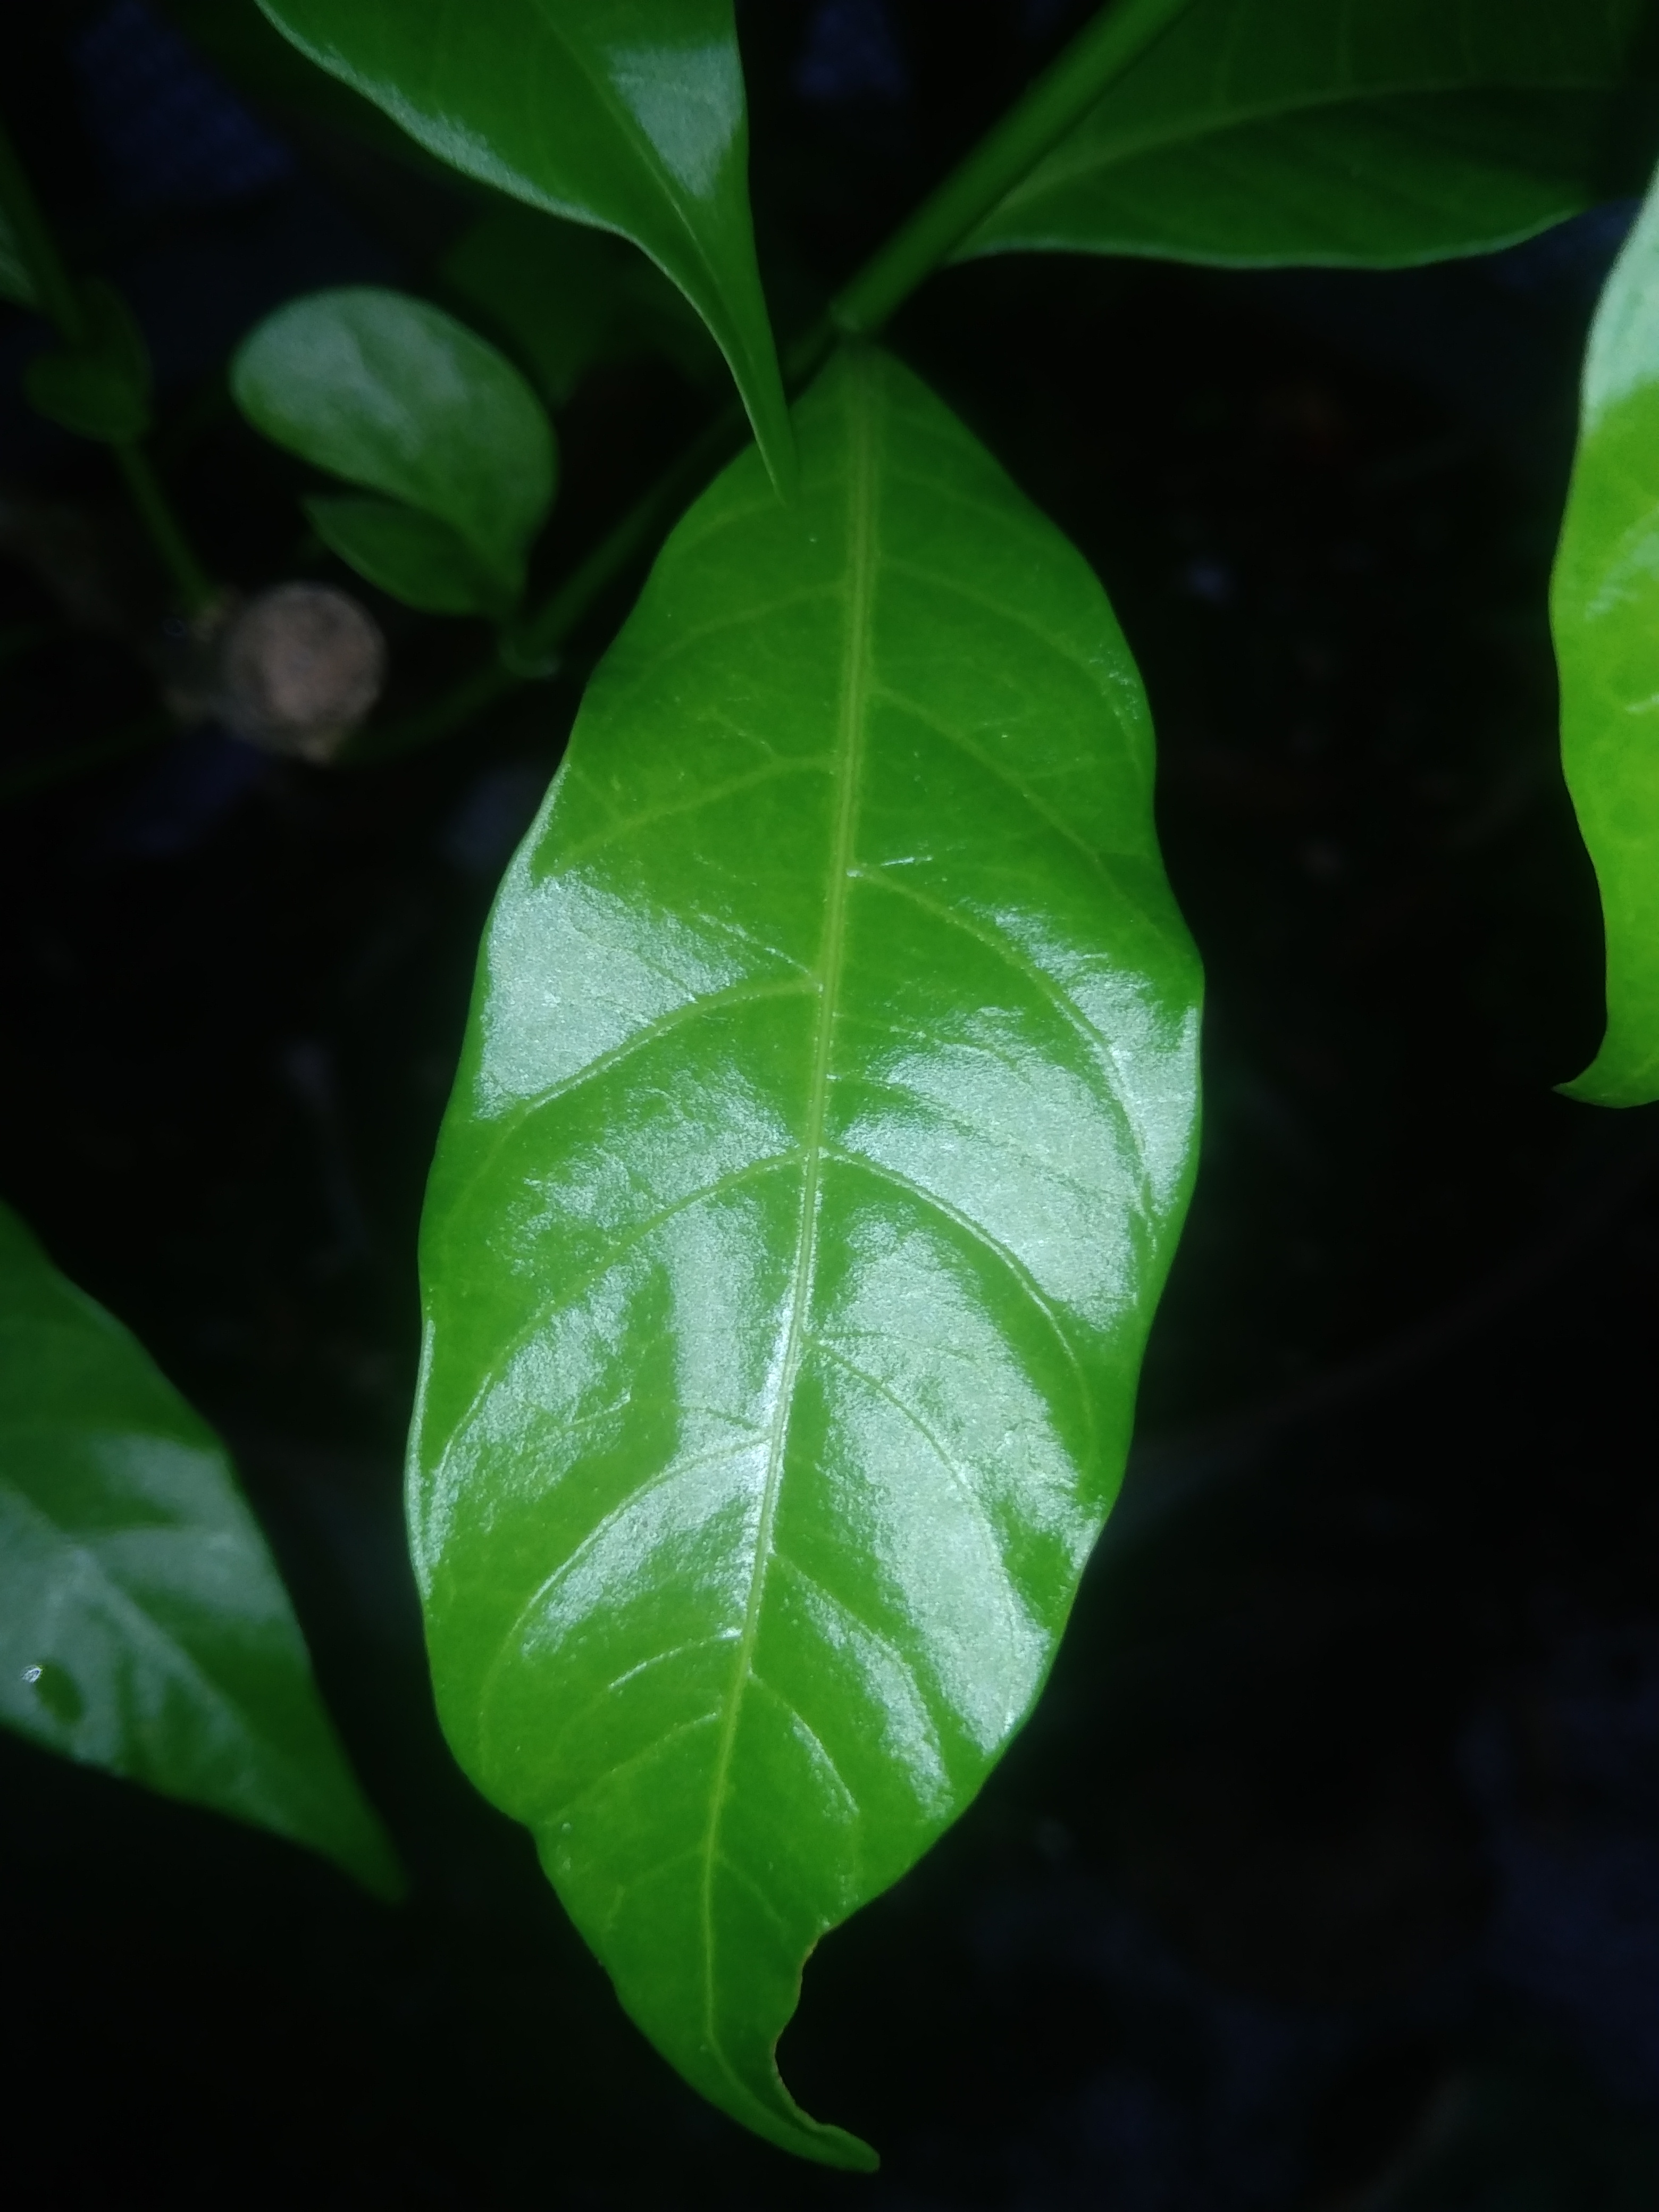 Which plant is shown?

togor
